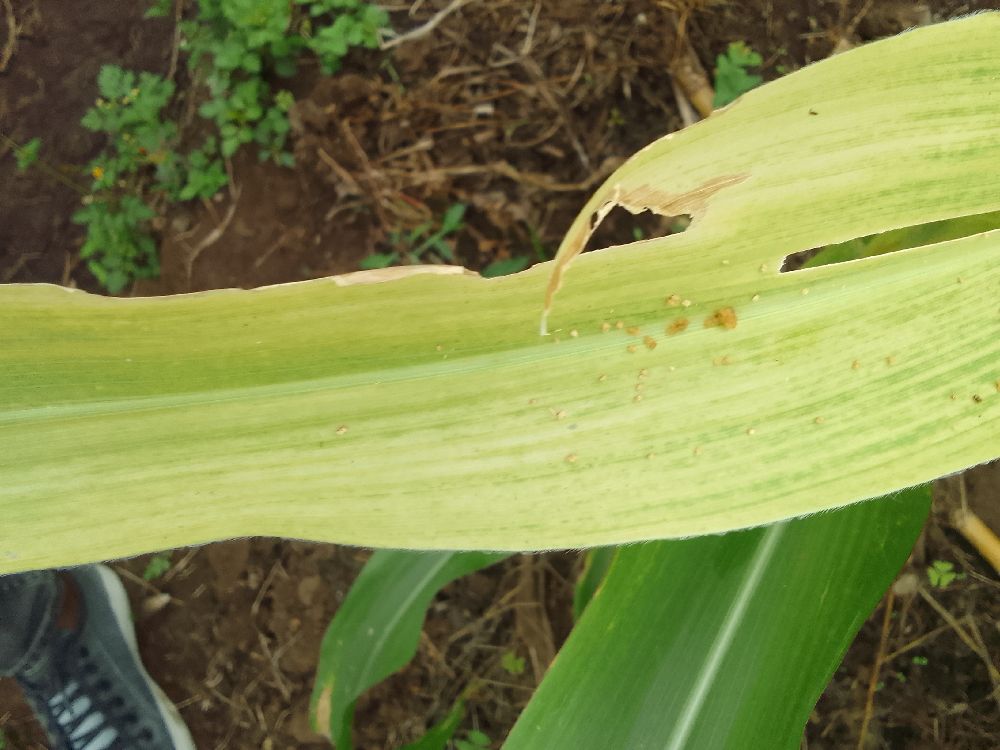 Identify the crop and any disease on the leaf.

maize, maize lethal necrosis
